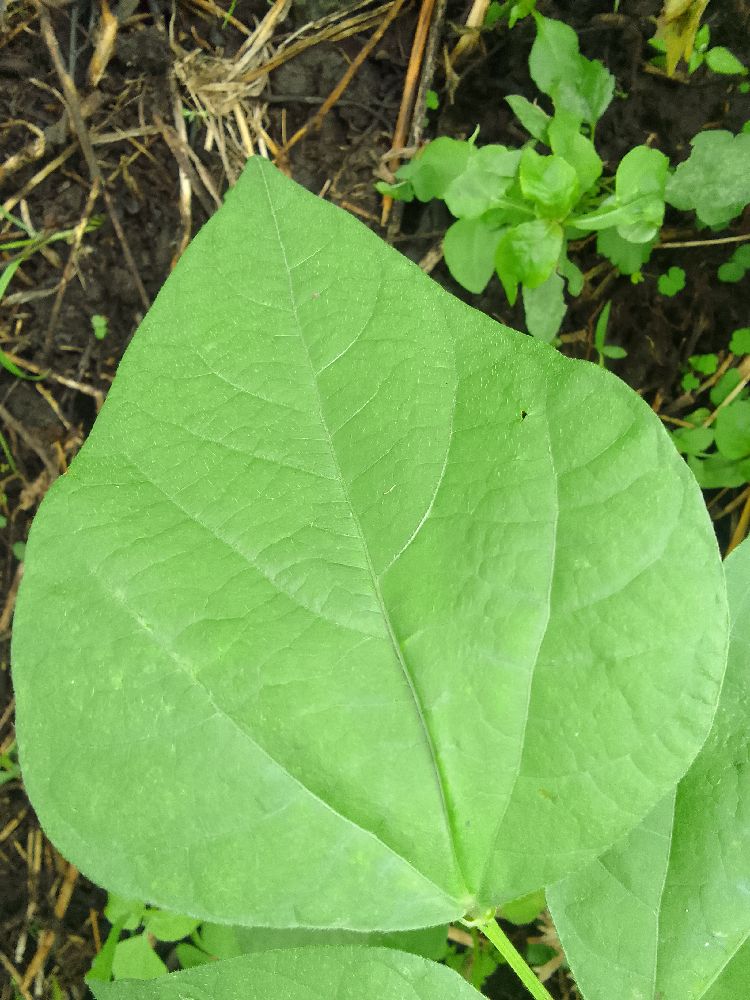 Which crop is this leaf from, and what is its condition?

common bean, healthy
